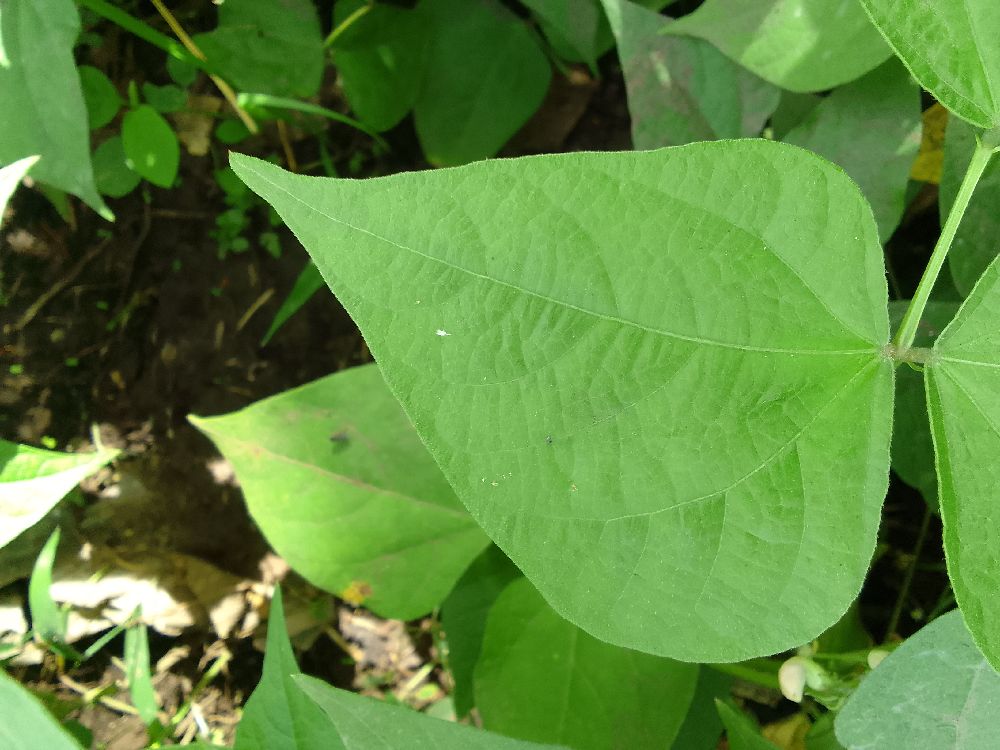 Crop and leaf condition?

common bean, healthy
